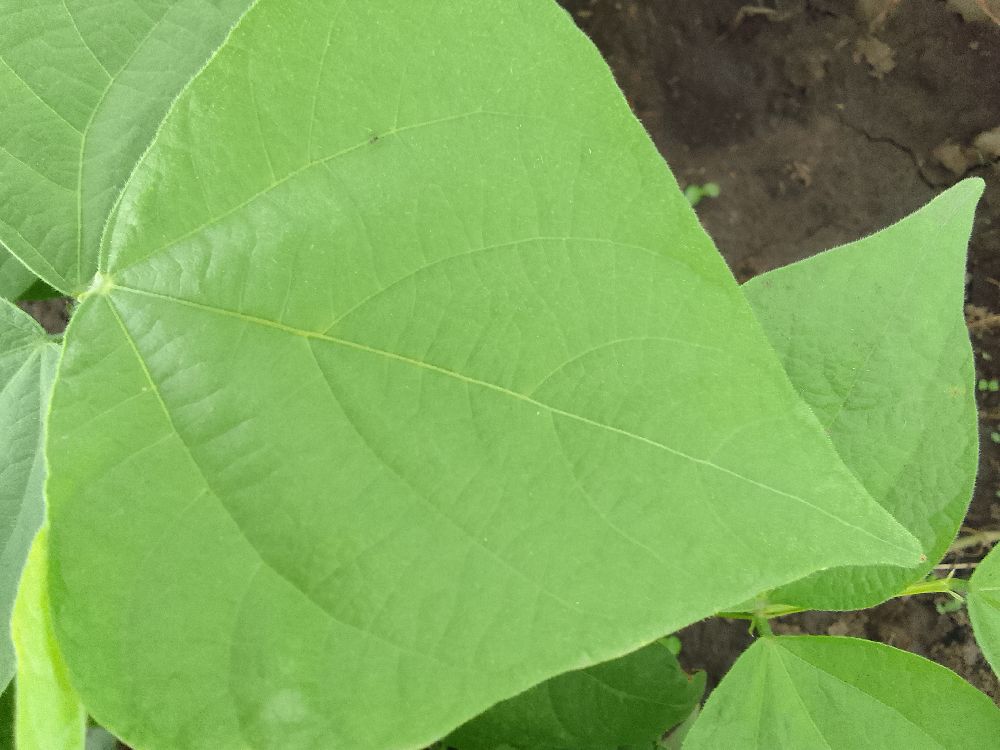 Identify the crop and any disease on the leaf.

common bean, healthy
